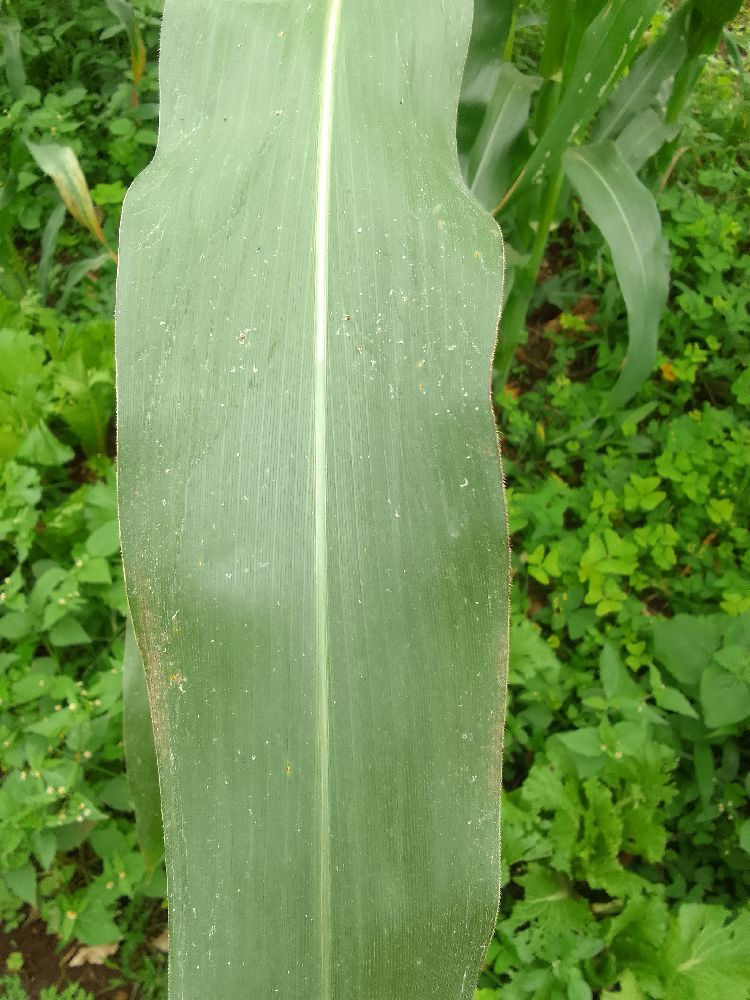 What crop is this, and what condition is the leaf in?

maize, healthy
